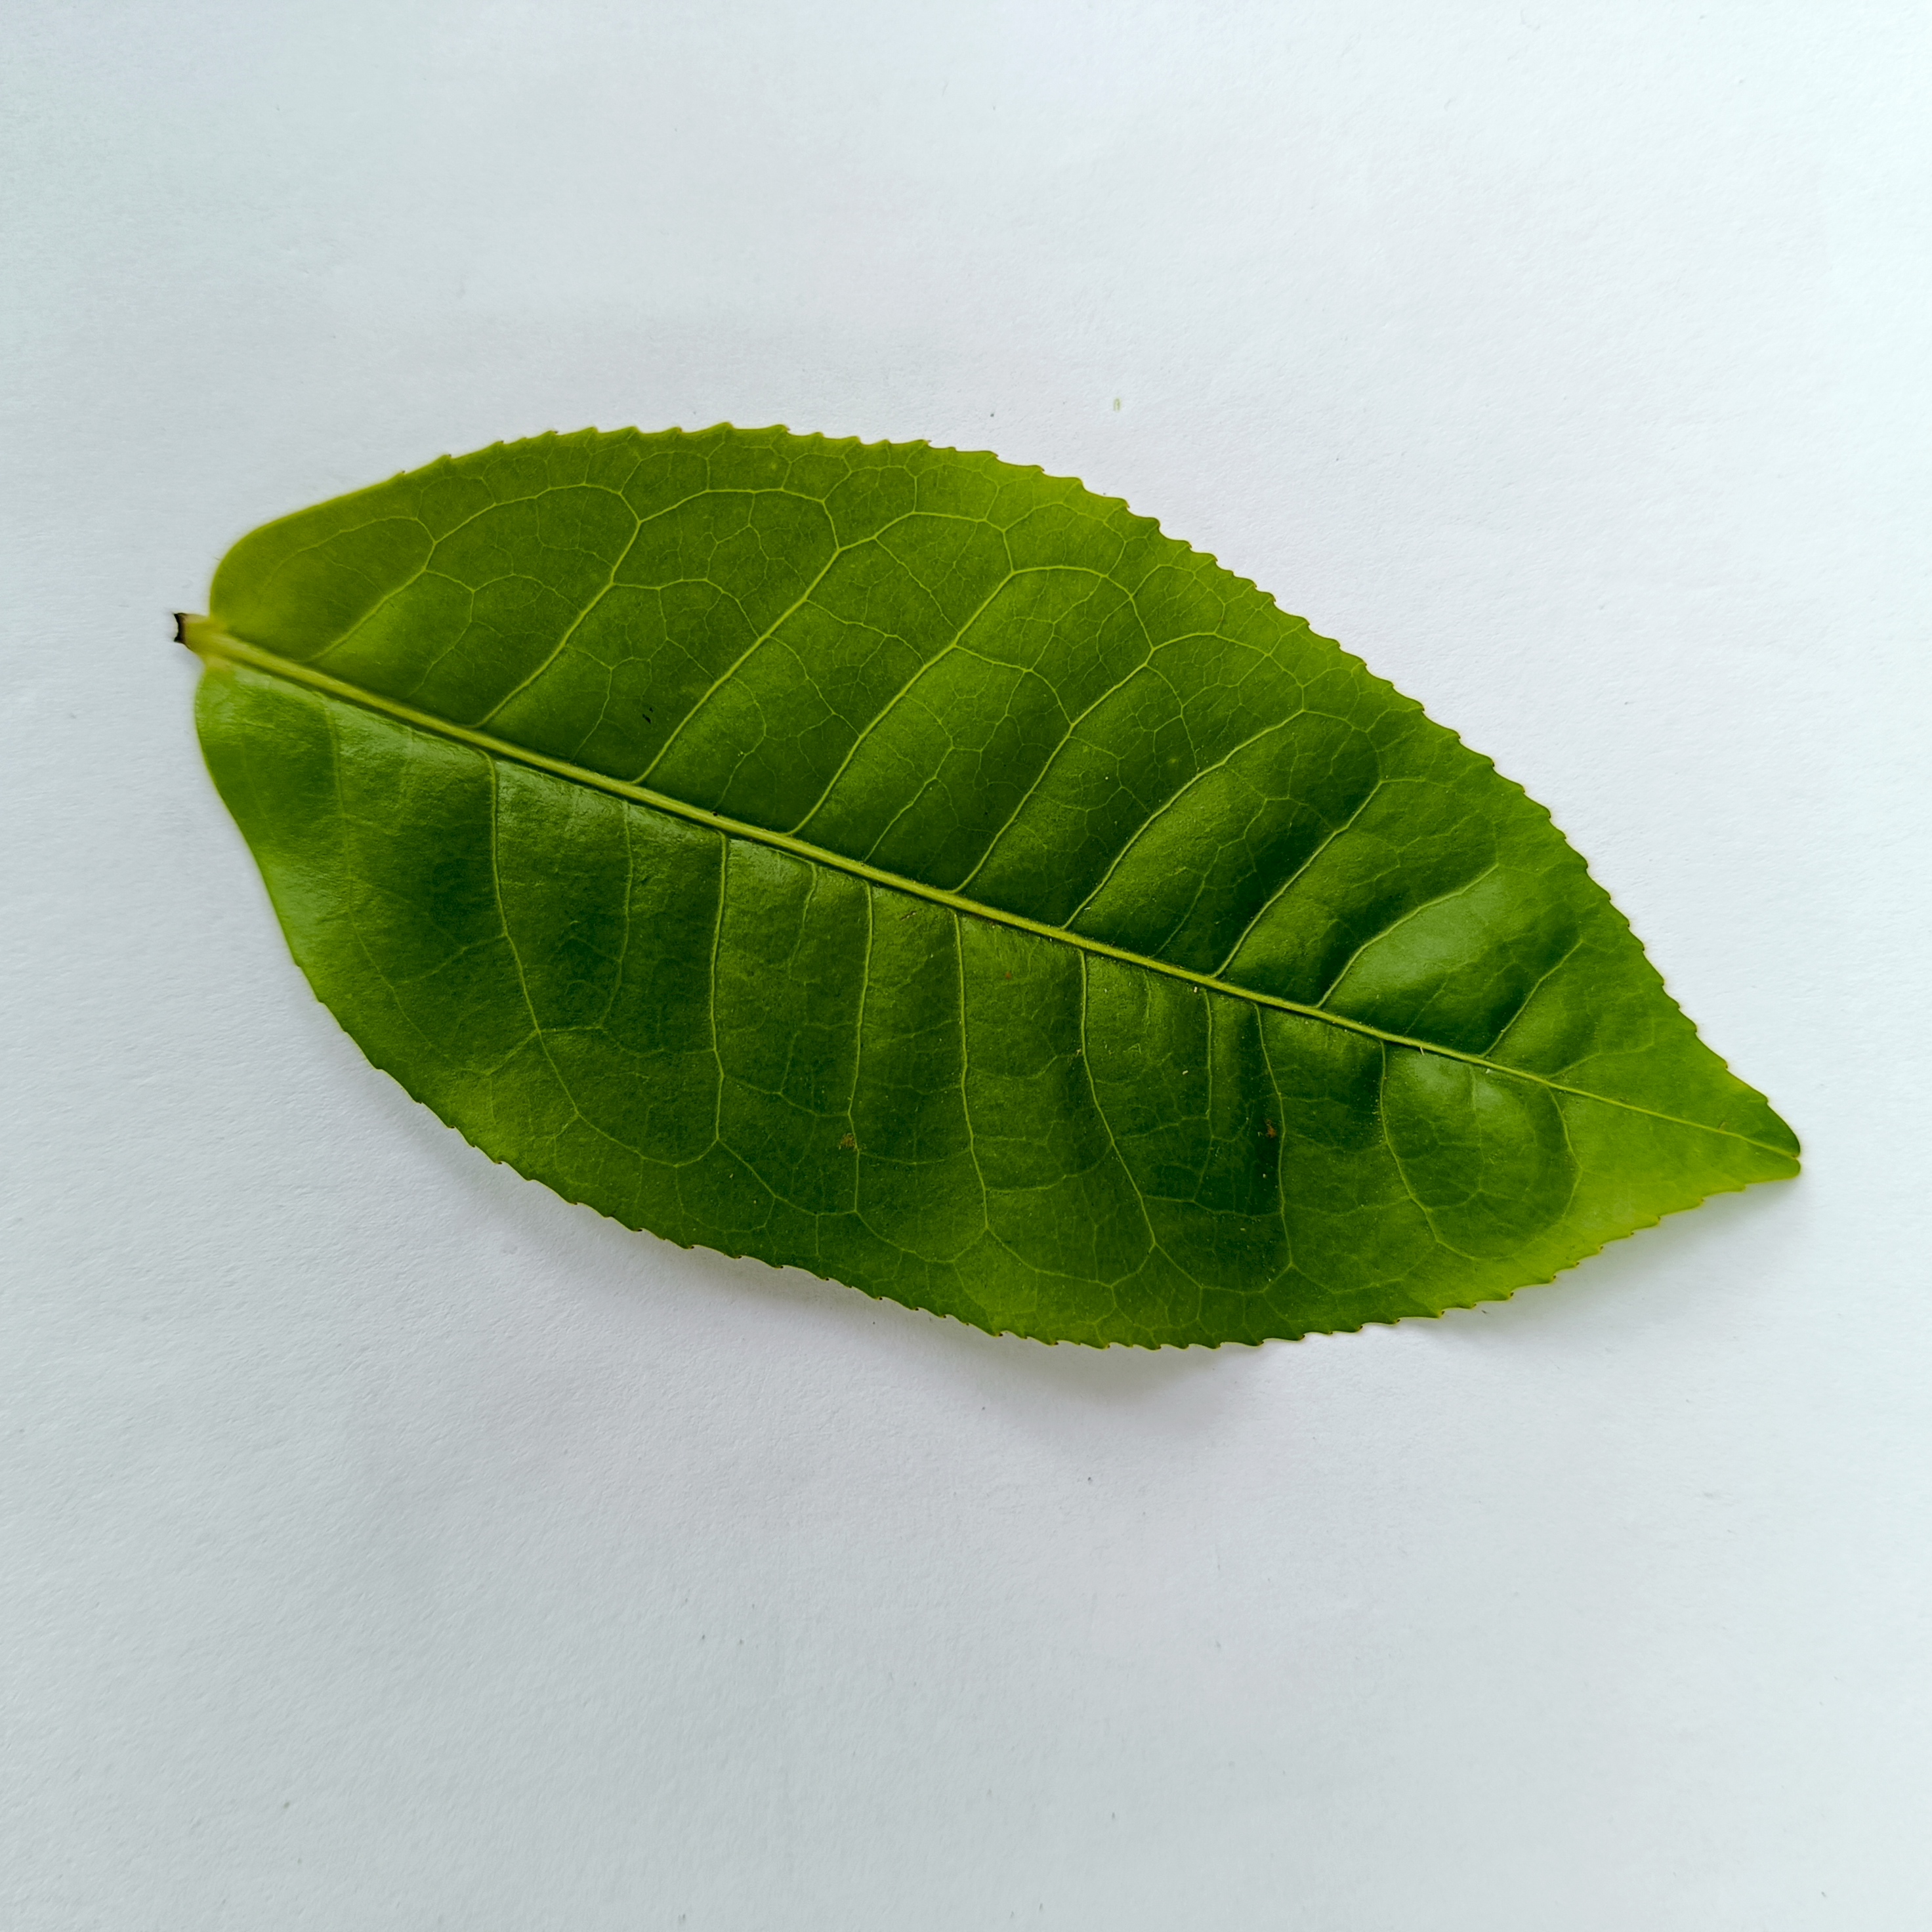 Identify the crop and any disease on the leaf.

tea, healthy
